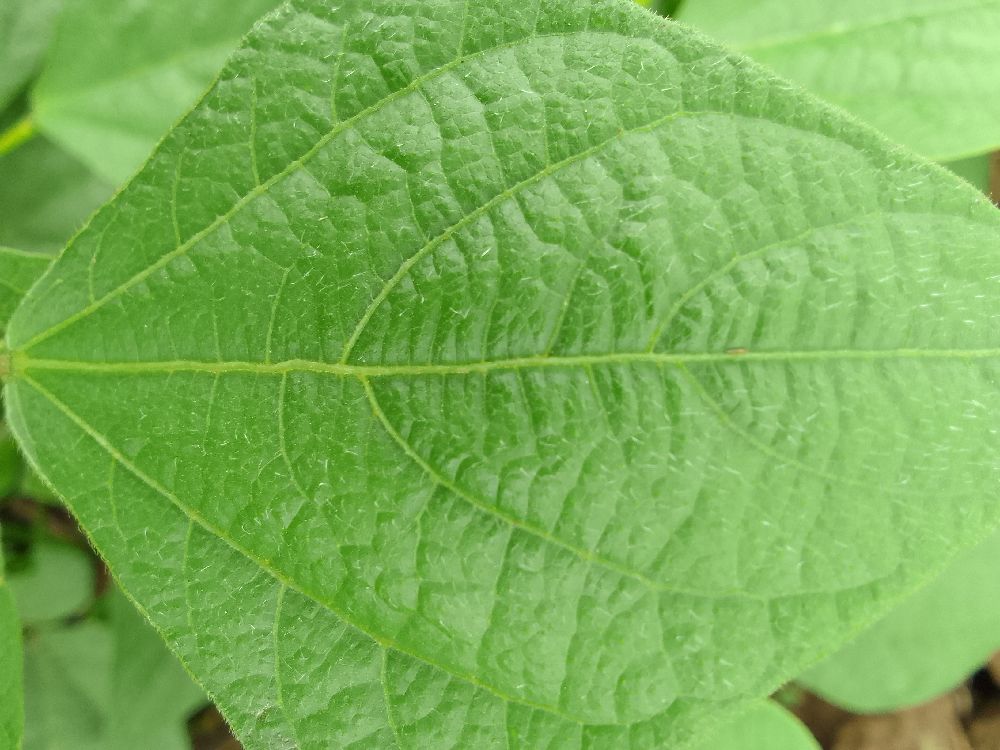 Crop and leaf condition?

common bean, healthy
